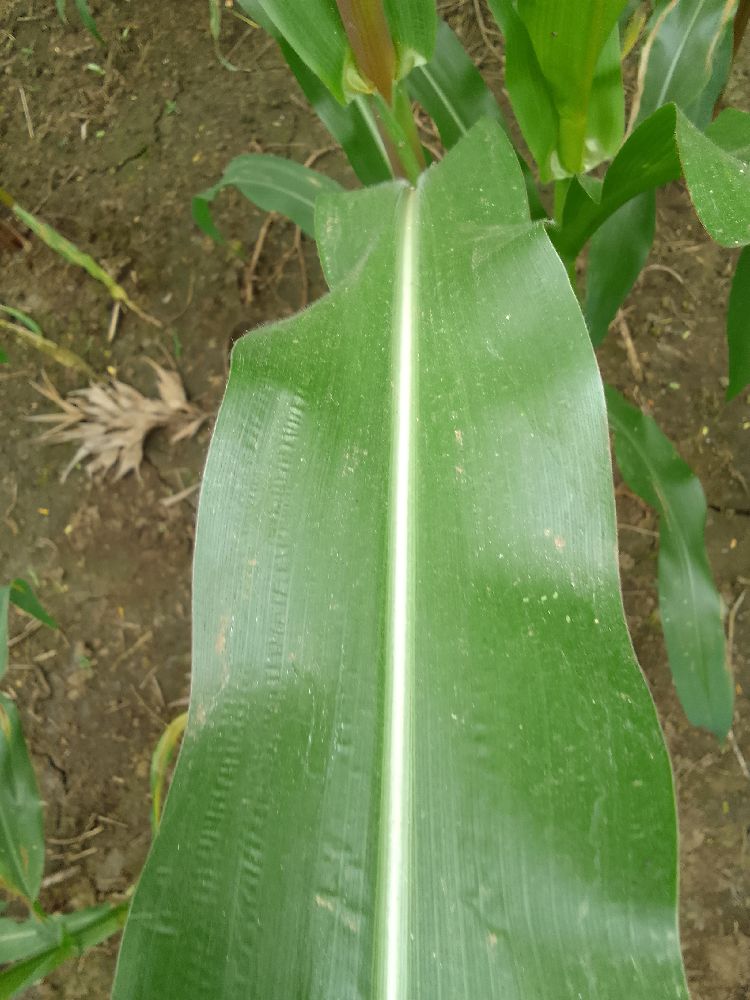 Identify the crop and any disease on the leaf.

maize, healthy
